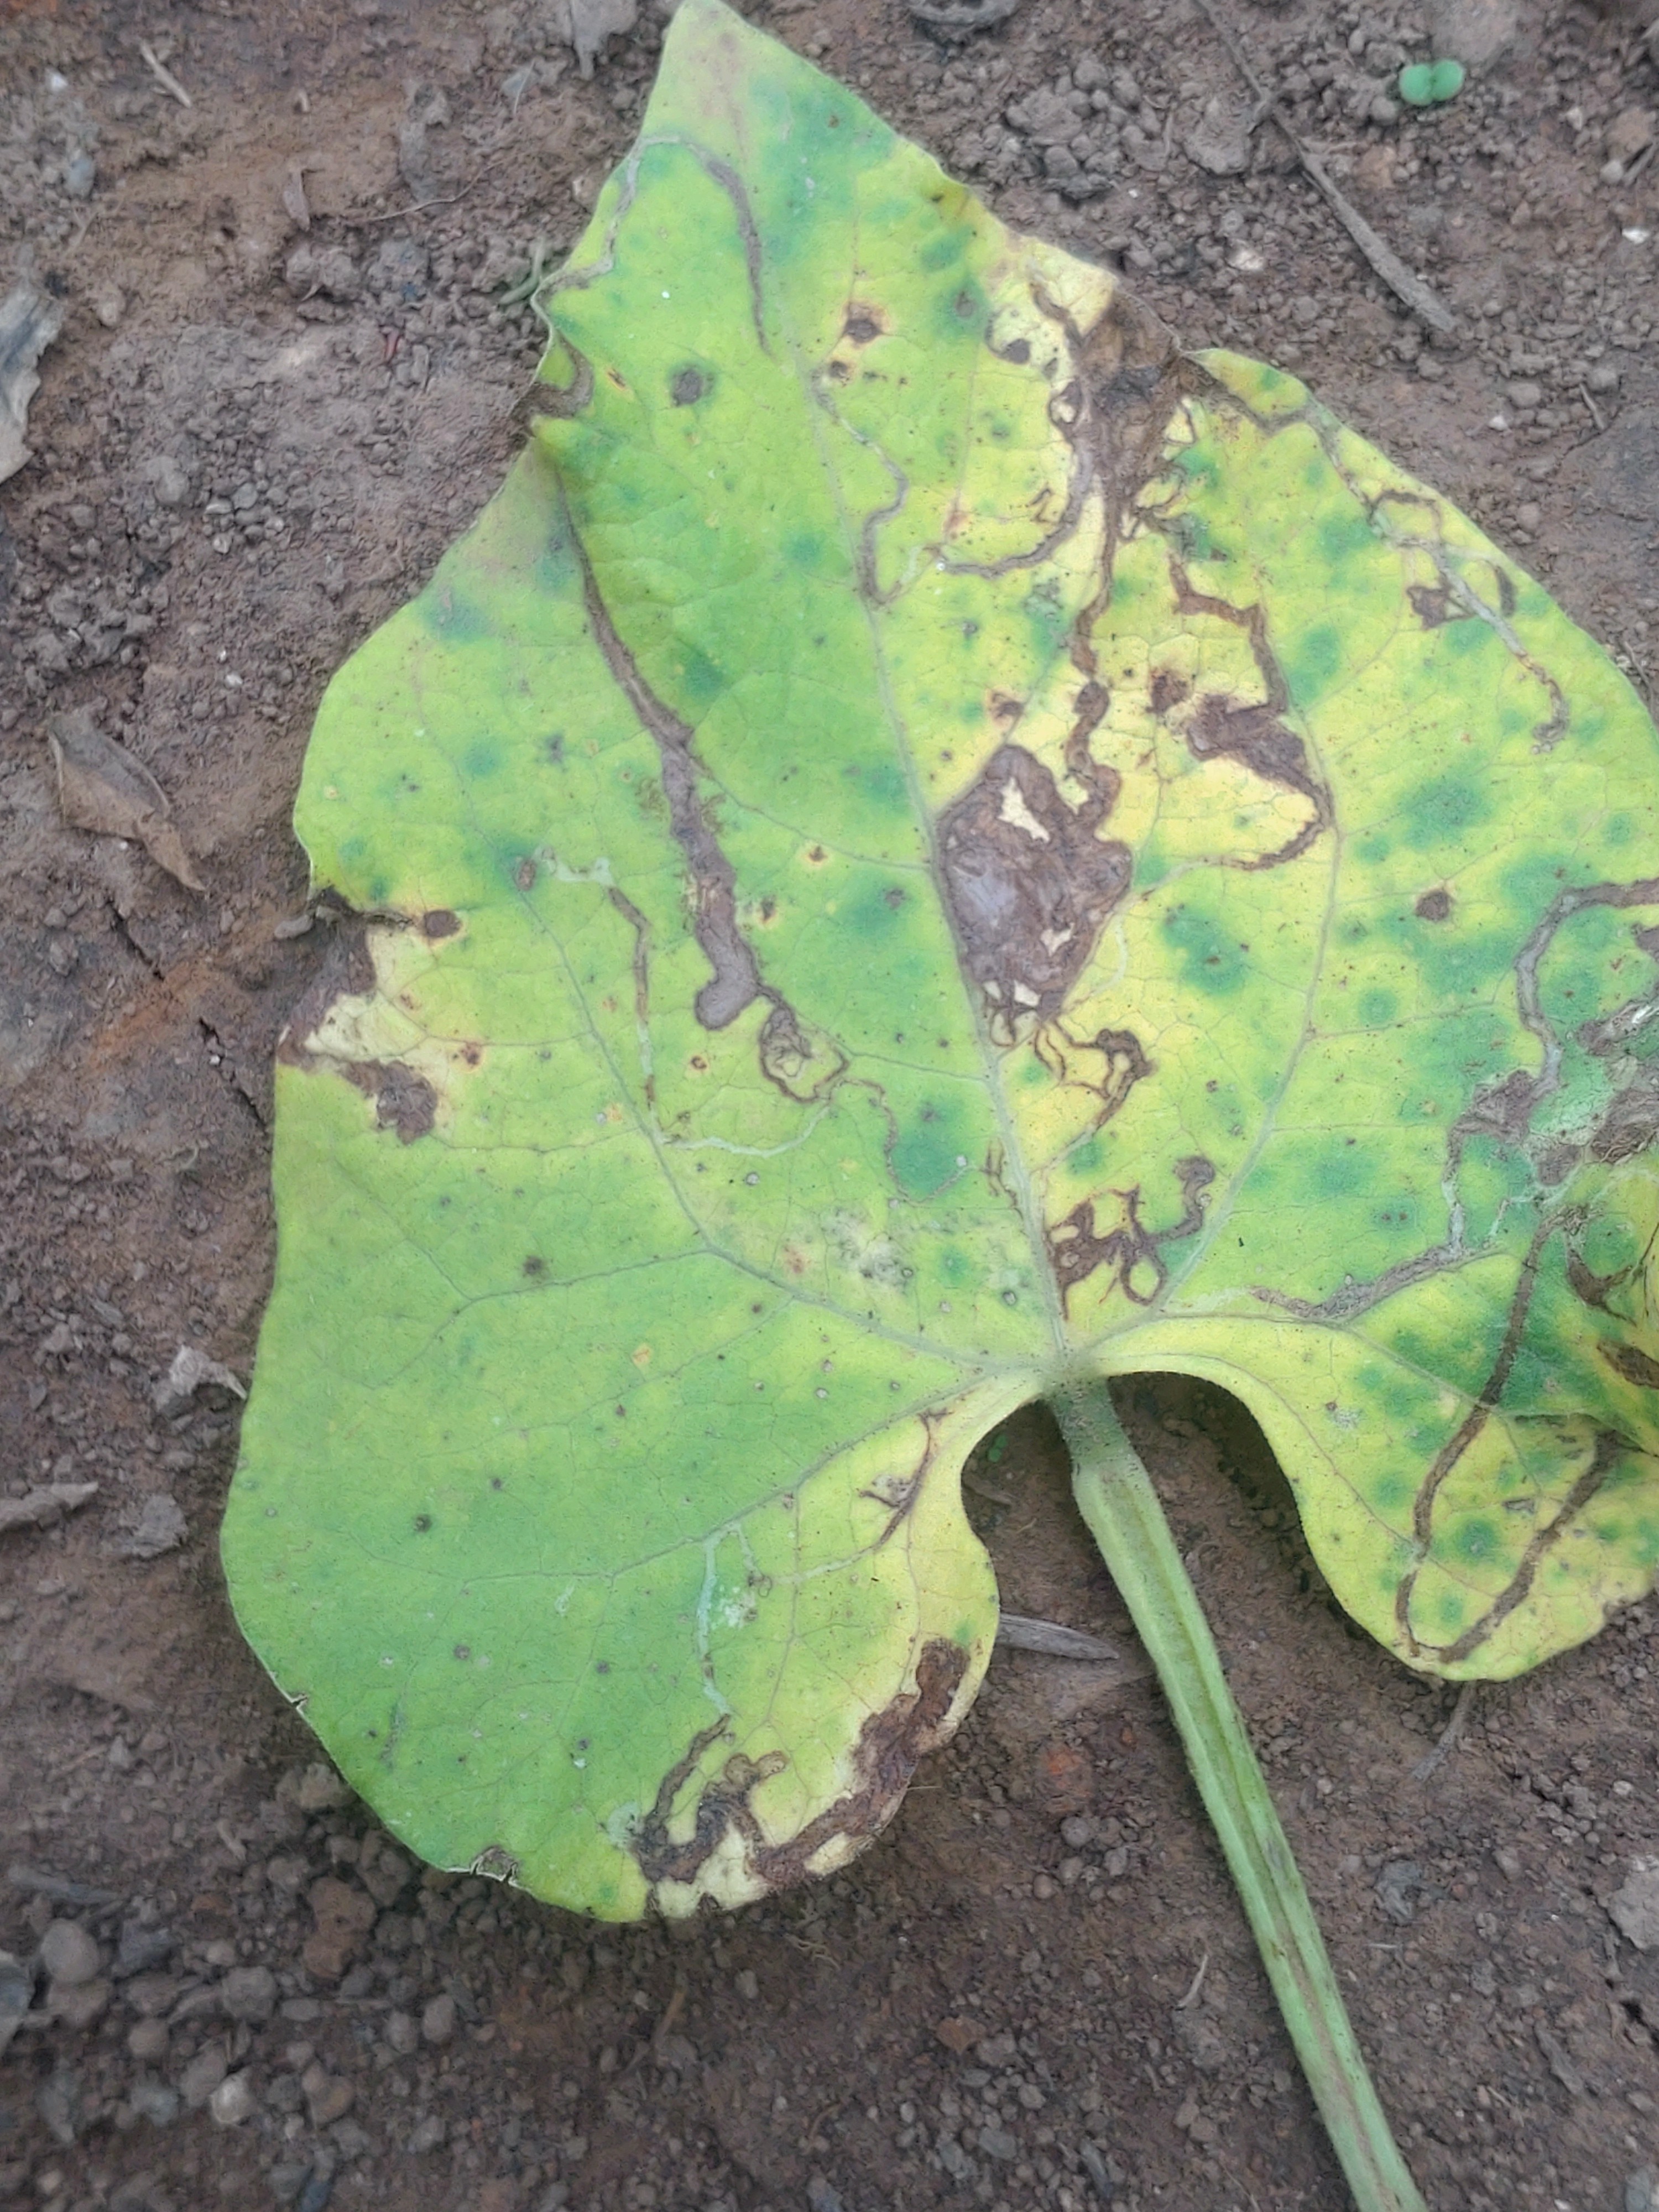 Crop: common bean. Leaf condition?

anthracnose
